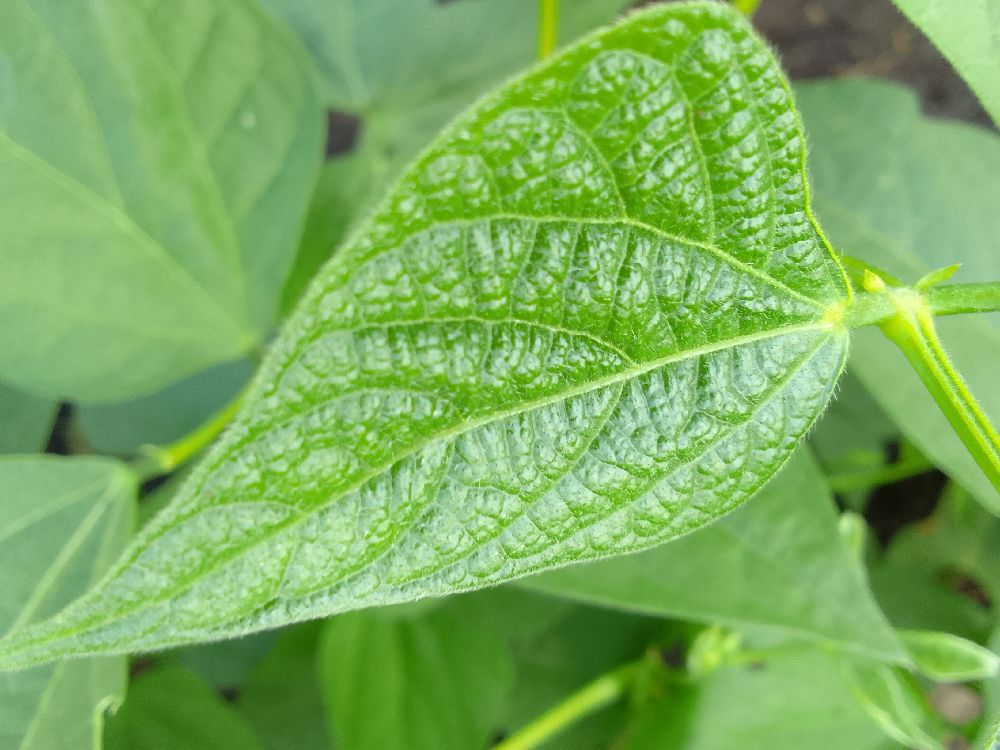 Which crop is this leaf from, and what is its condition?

common bean, healthy
